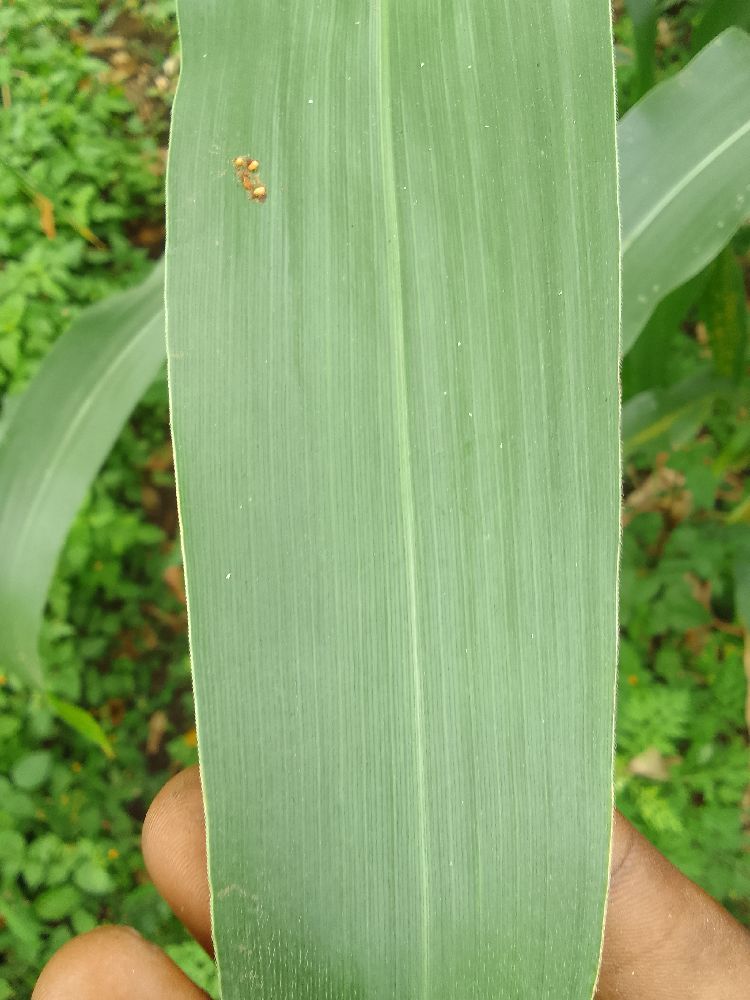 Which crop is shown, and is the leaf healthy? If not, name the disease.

maize, healthy
